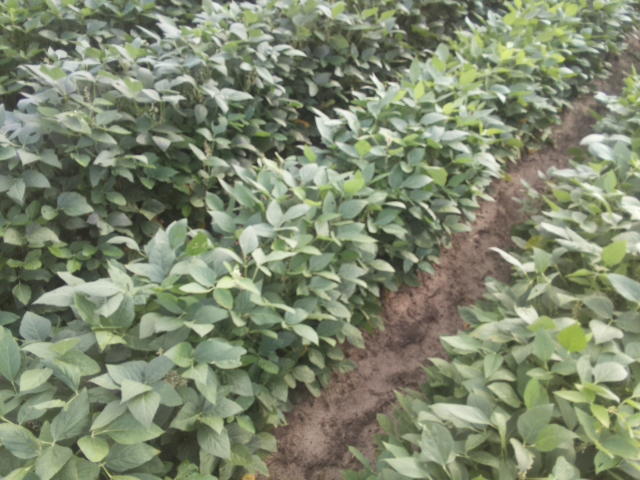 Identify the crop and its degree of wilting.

soybean, leaves with no wilting
